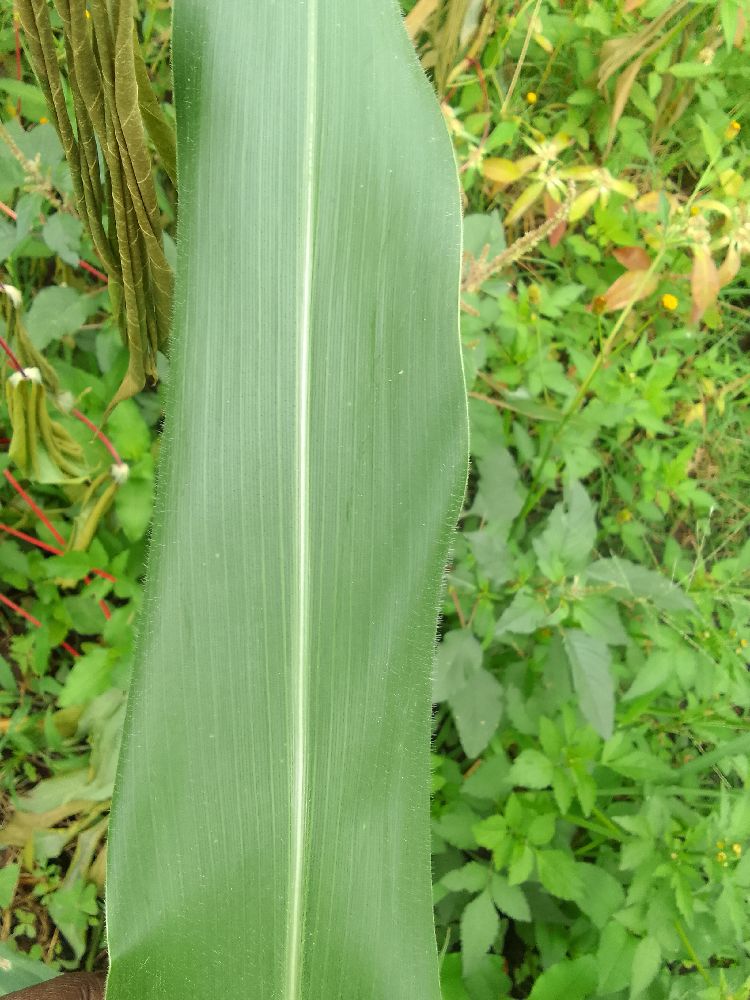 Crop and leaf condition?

maize, healthy
